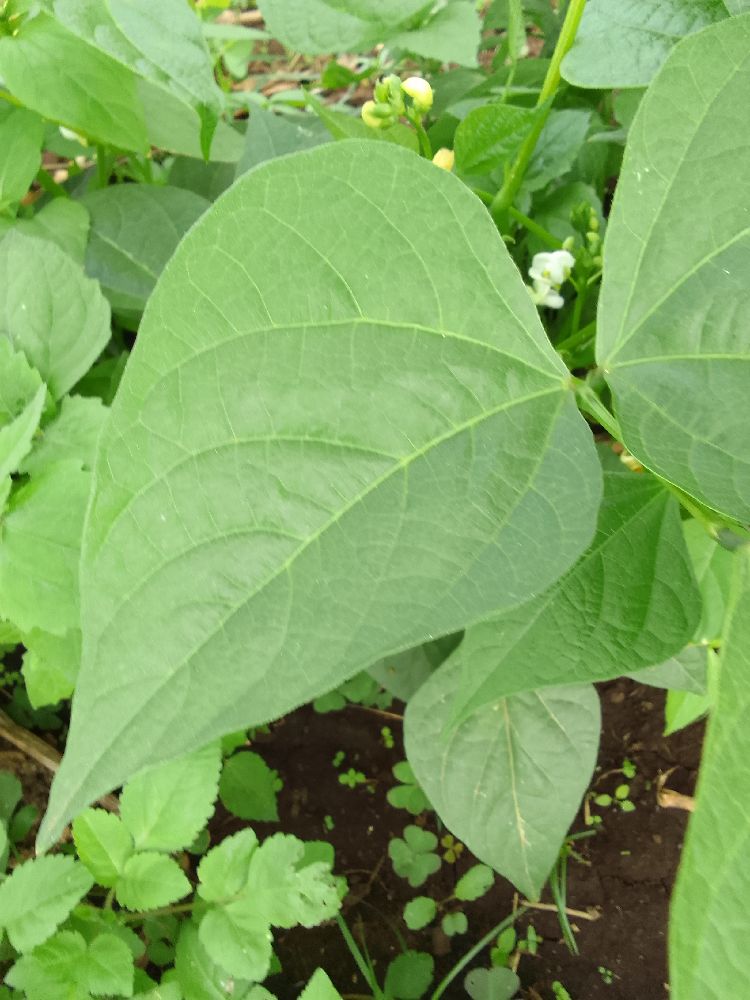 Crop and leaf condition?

common bean, healthy
